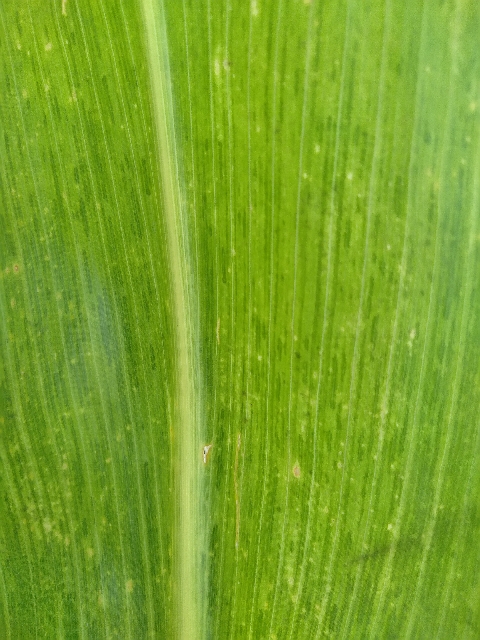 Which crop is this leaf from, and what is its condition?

maize, maize lethal necrosis
